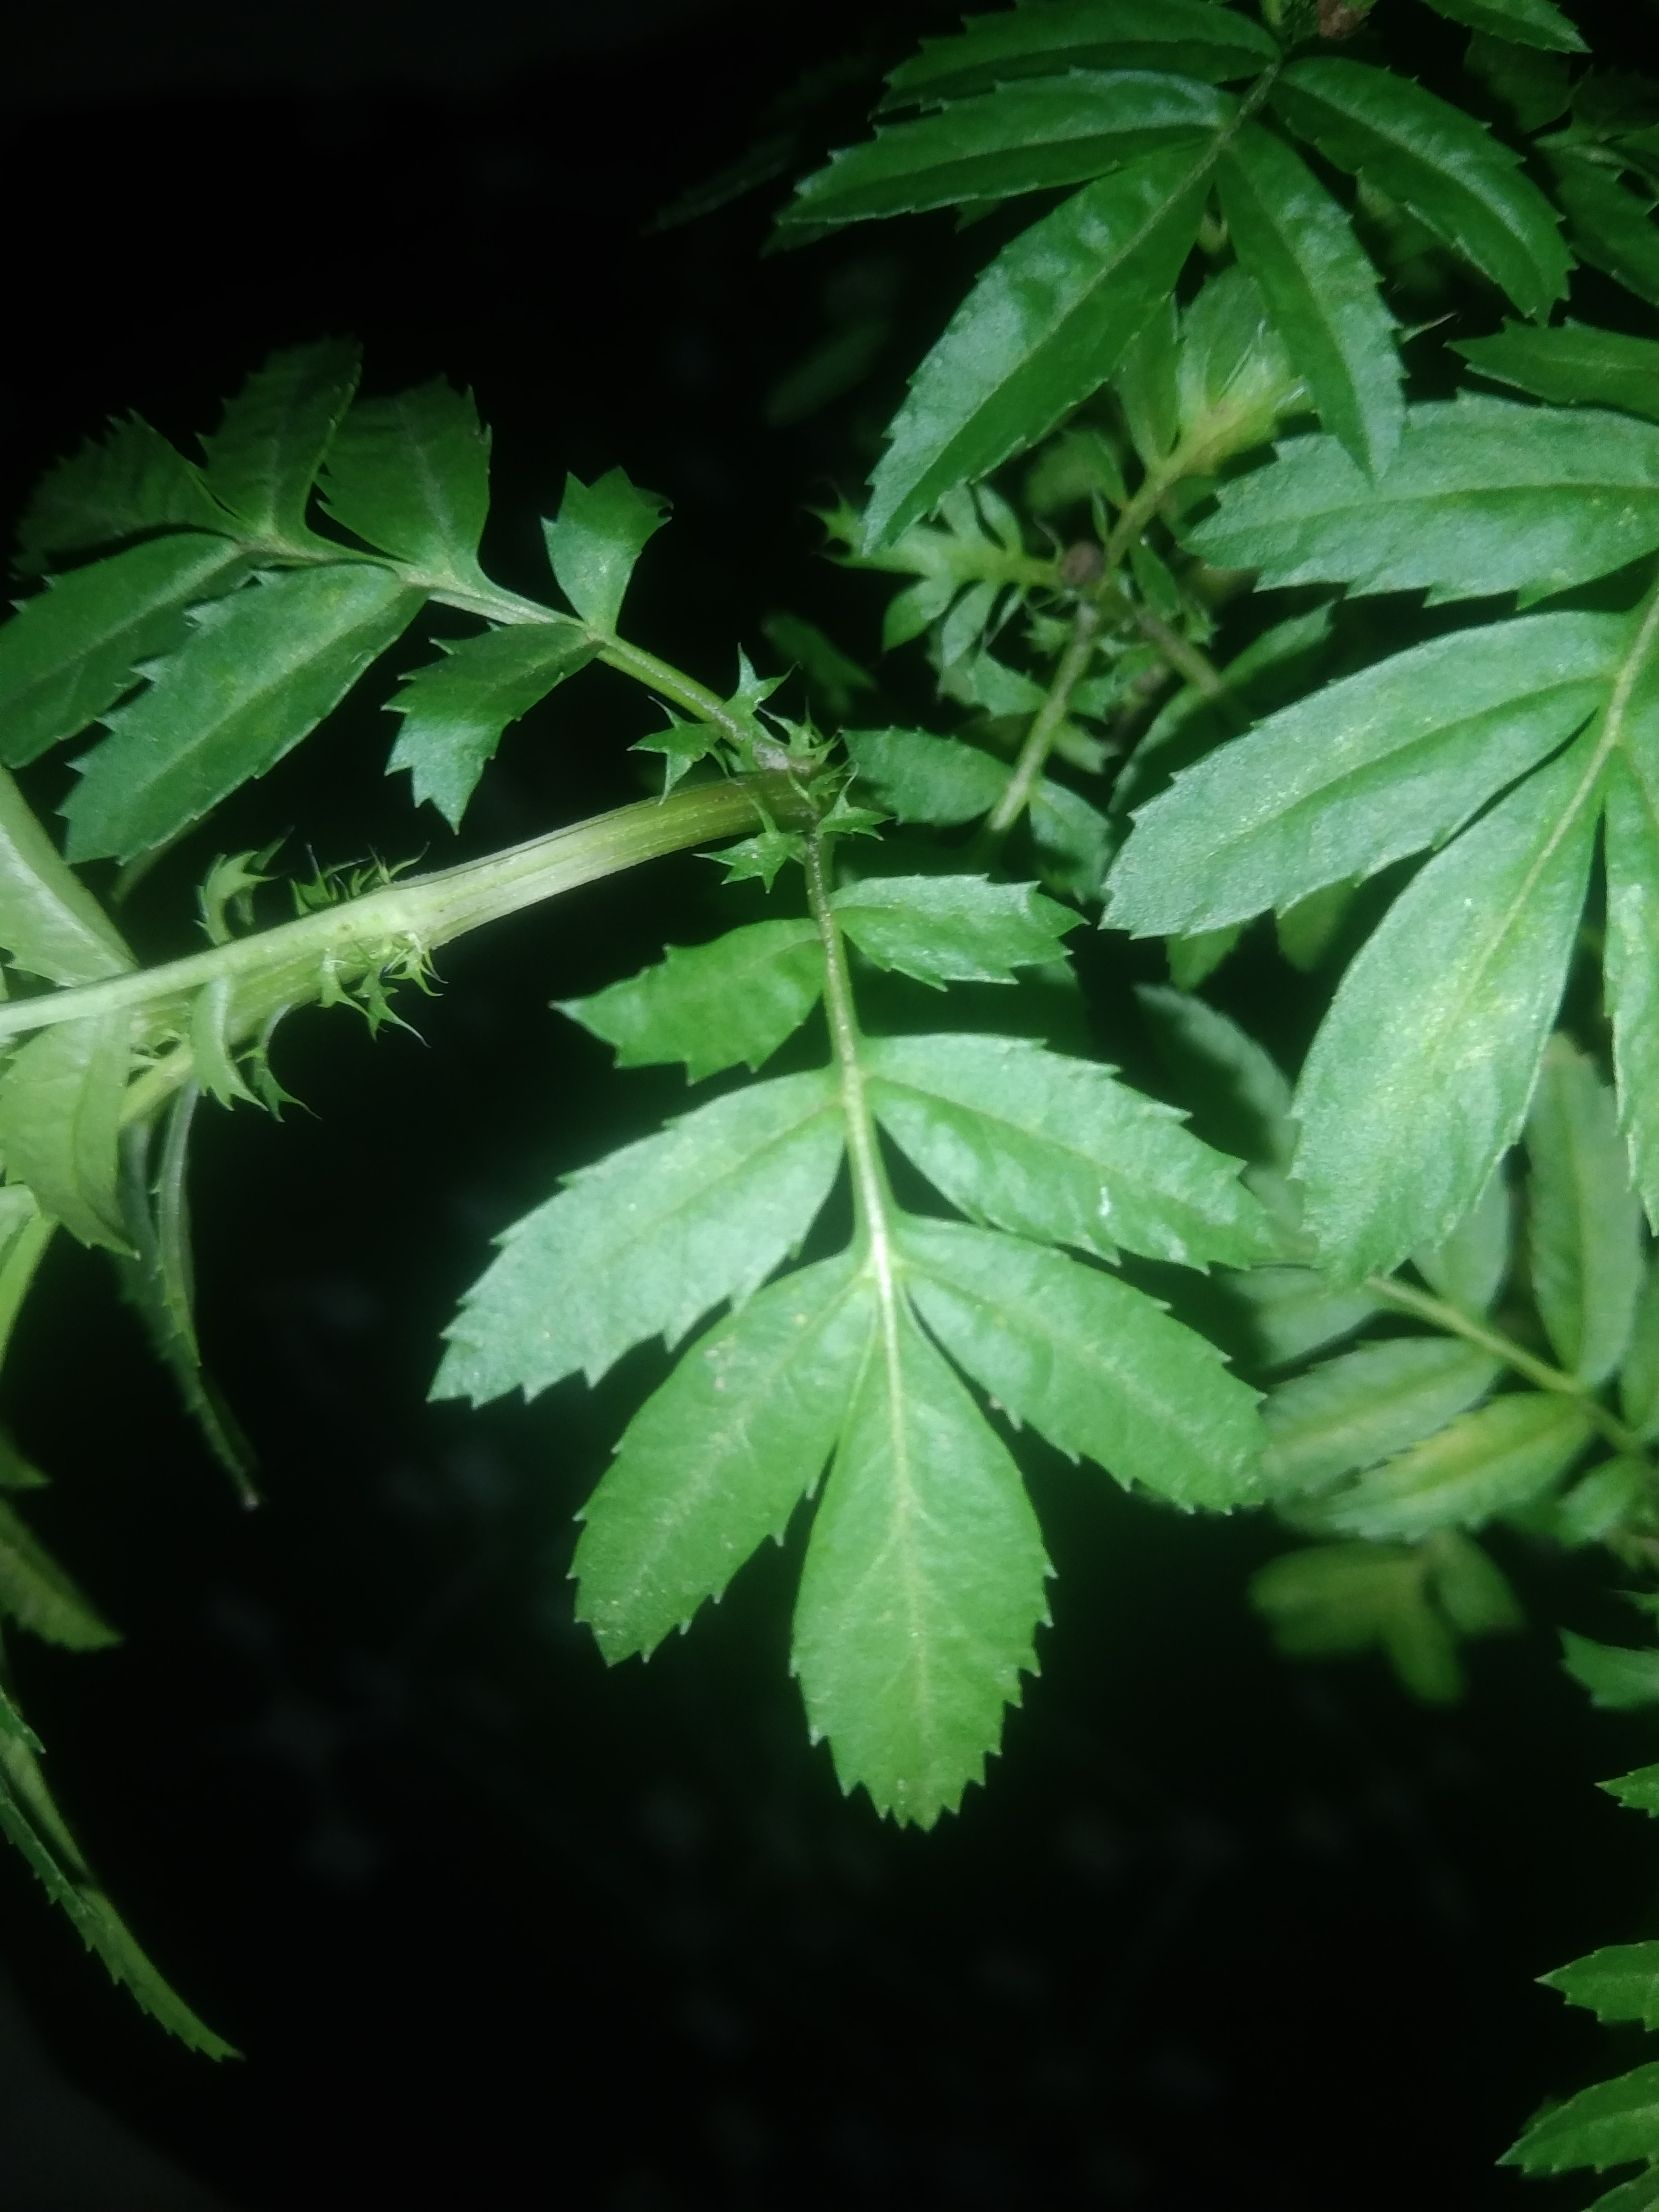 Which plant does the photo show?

marigold
